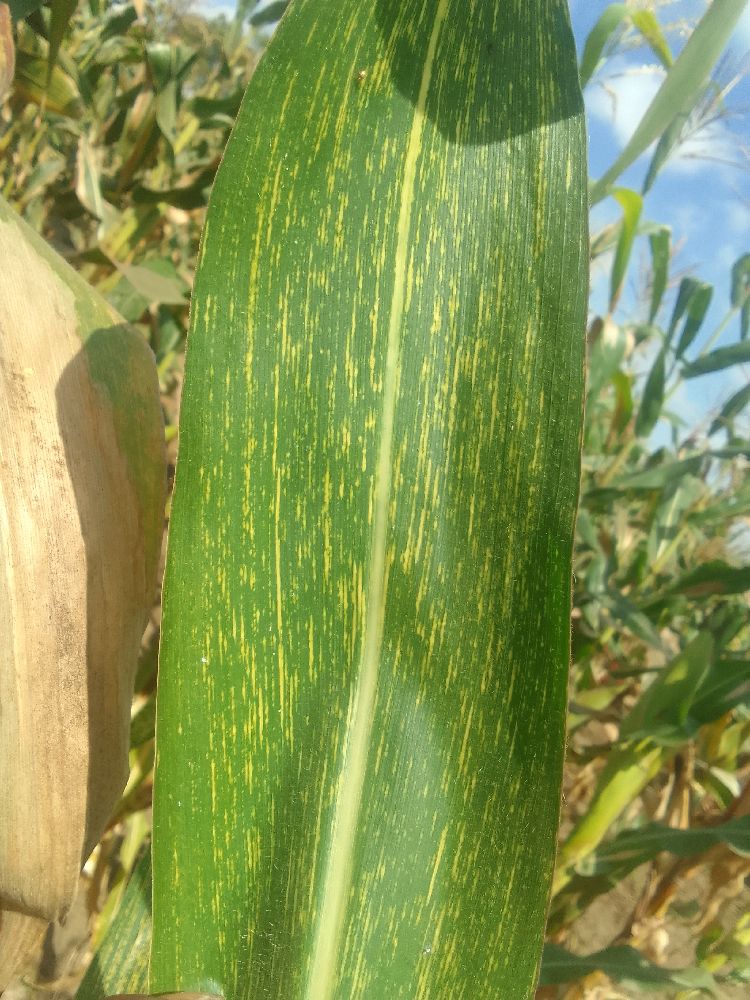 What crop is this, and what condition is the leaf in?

maize, maize streak virus
